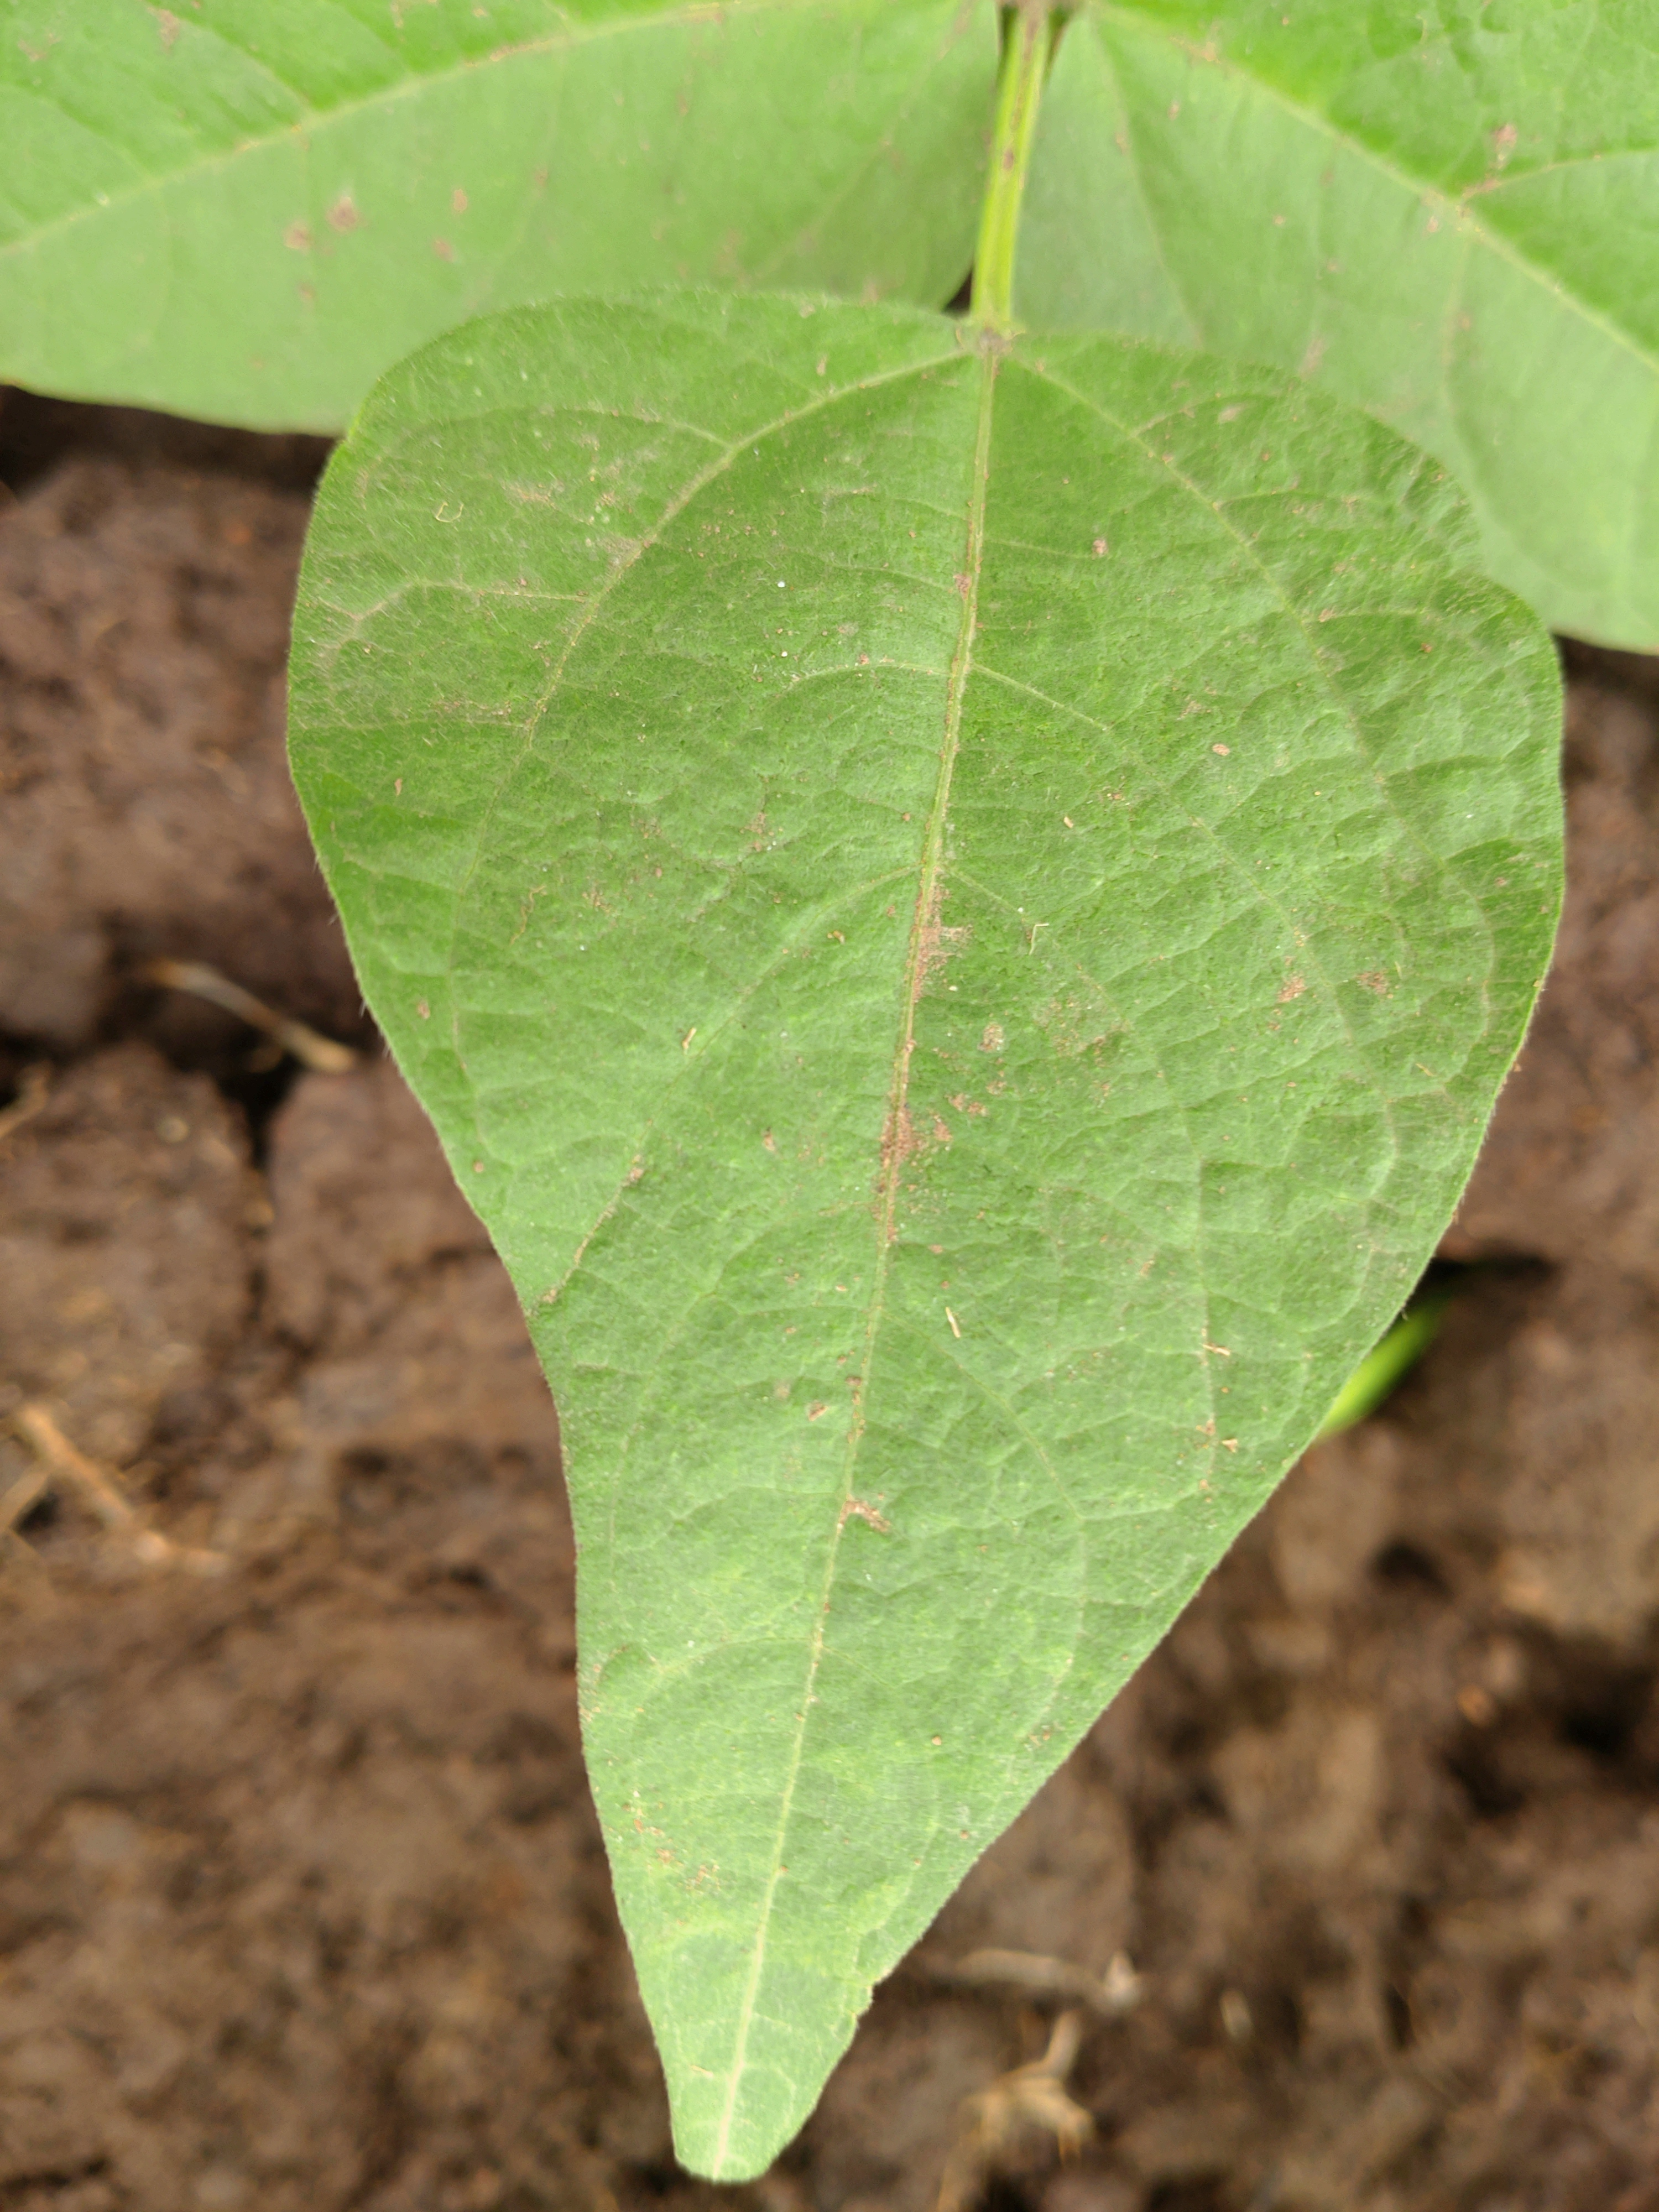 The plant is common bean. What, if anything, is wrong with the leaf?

healthy
